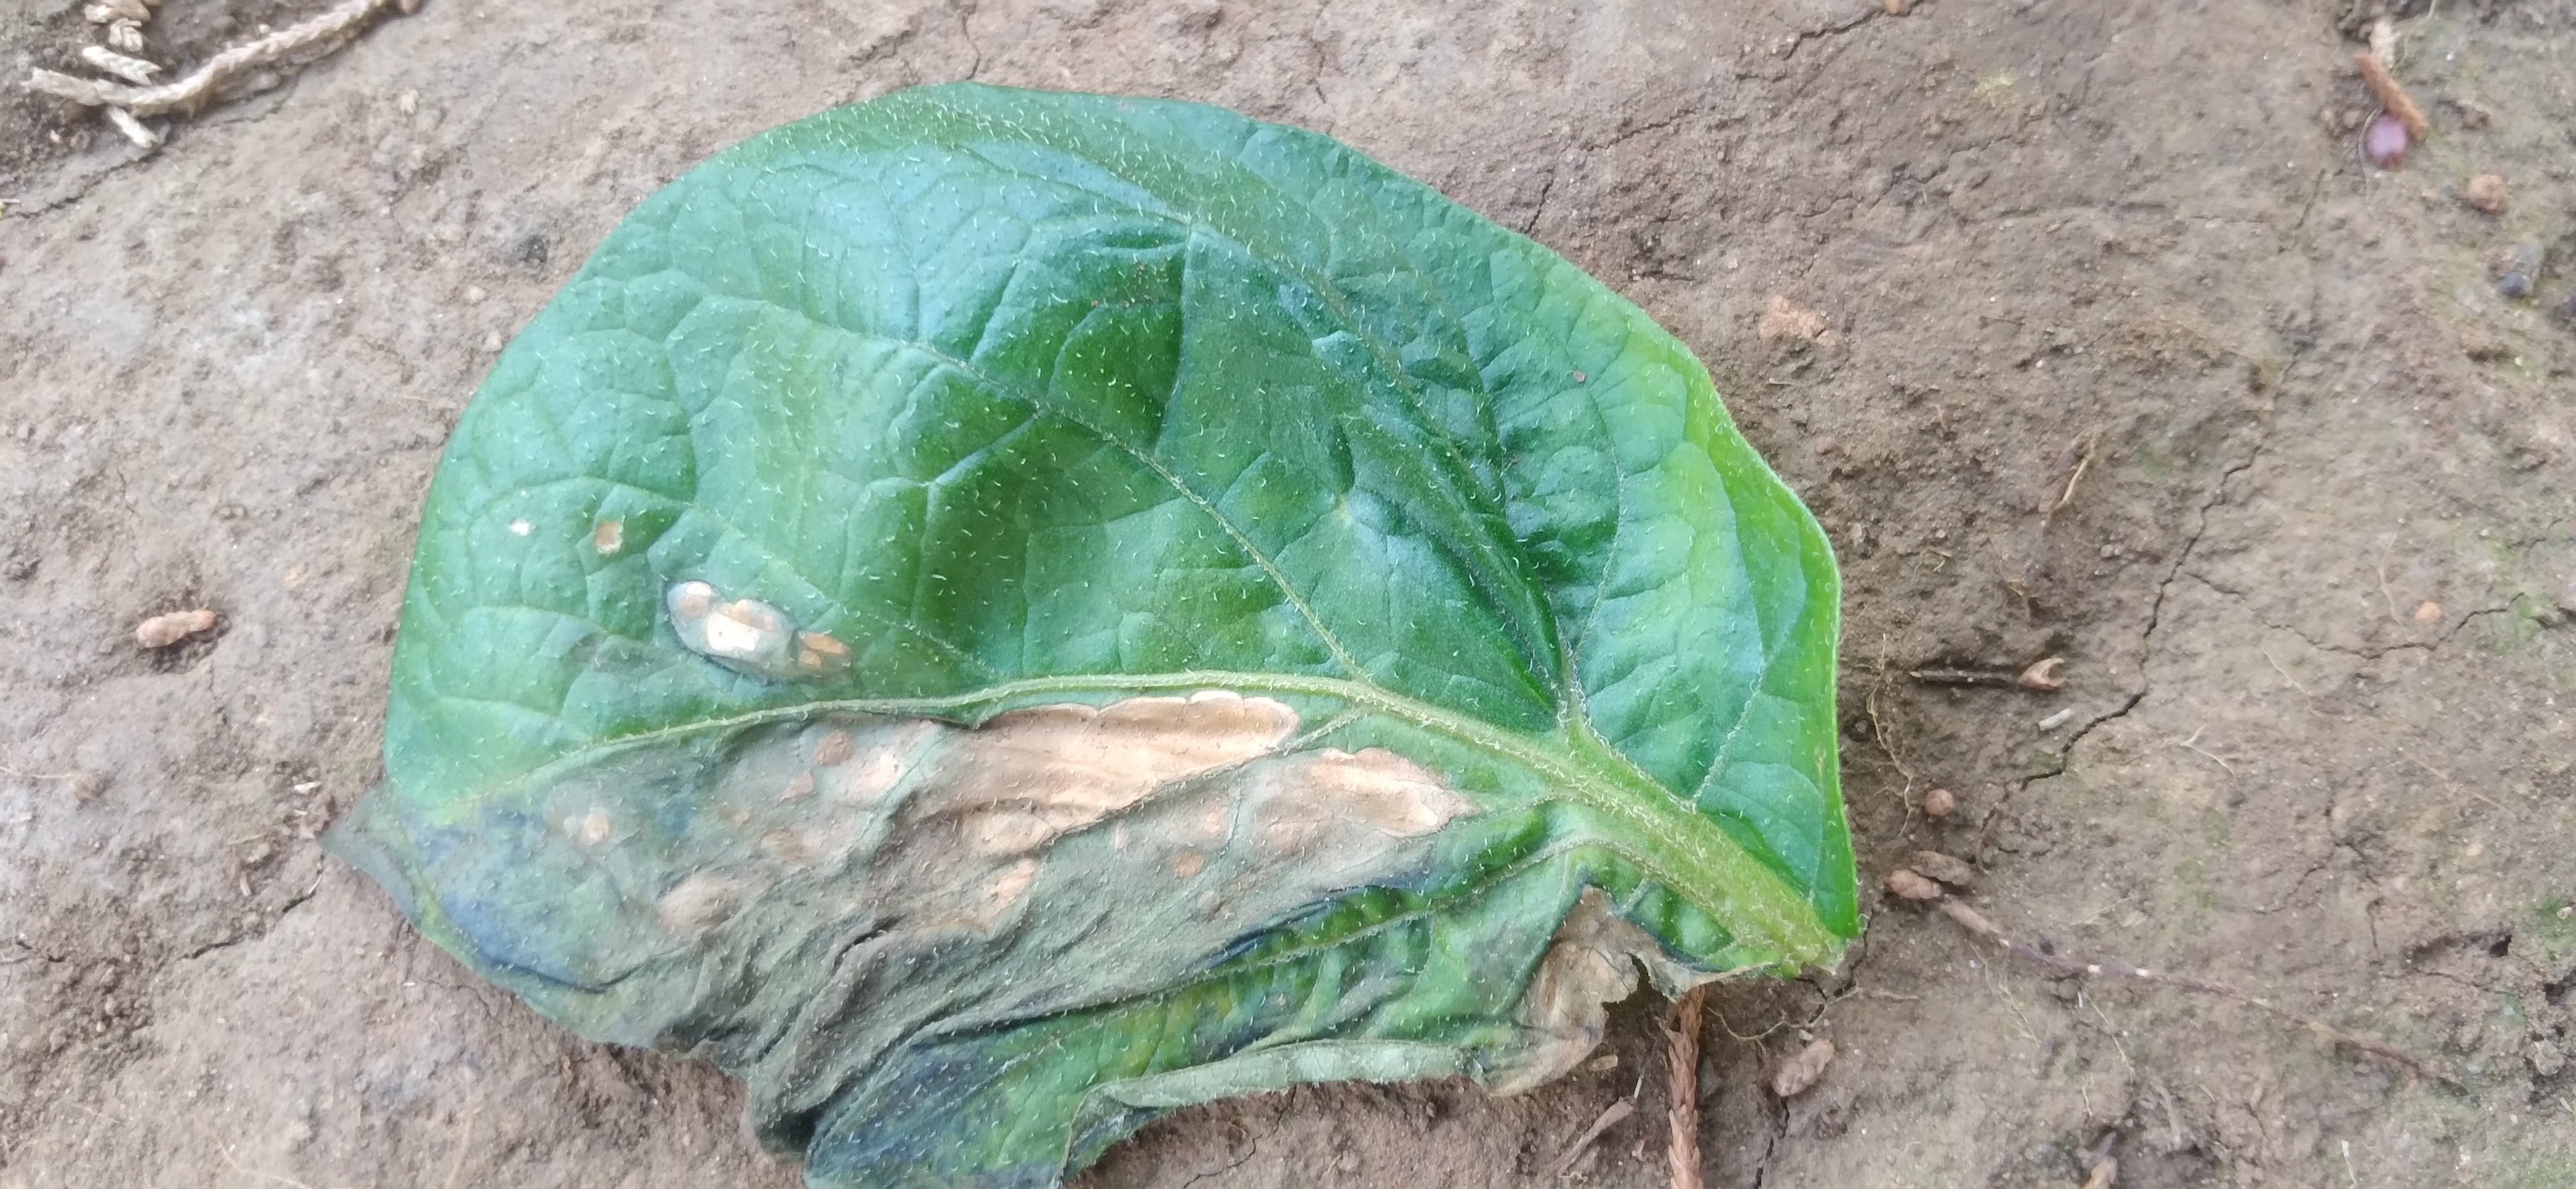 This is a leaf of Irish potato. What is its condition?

early blight
